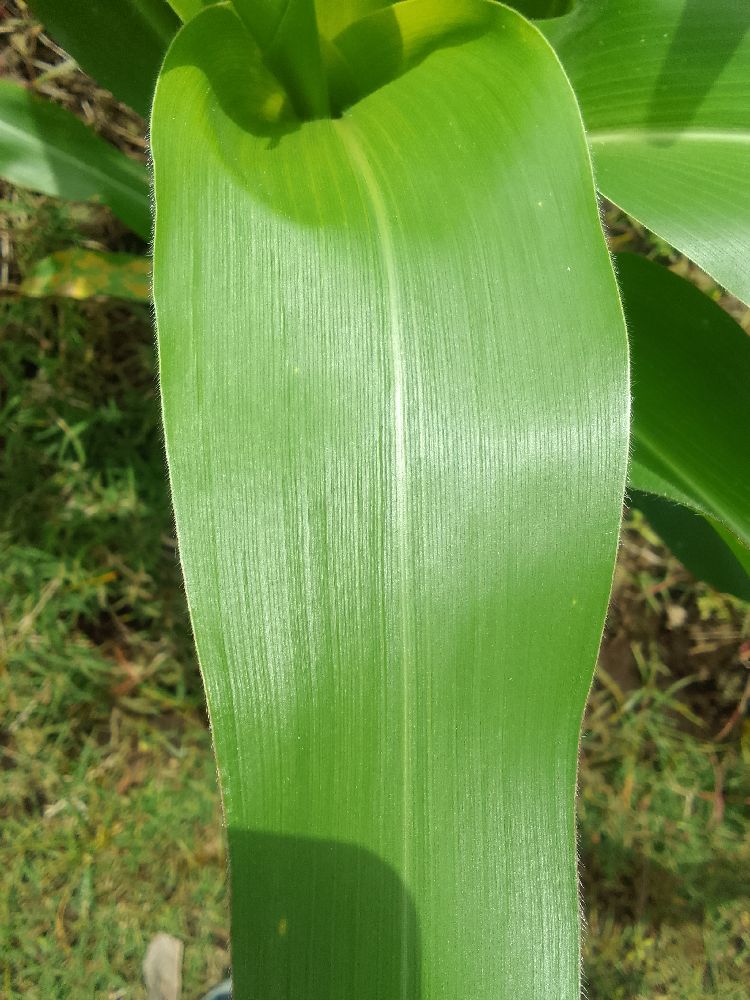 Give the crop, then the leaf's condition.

maize, healthy
